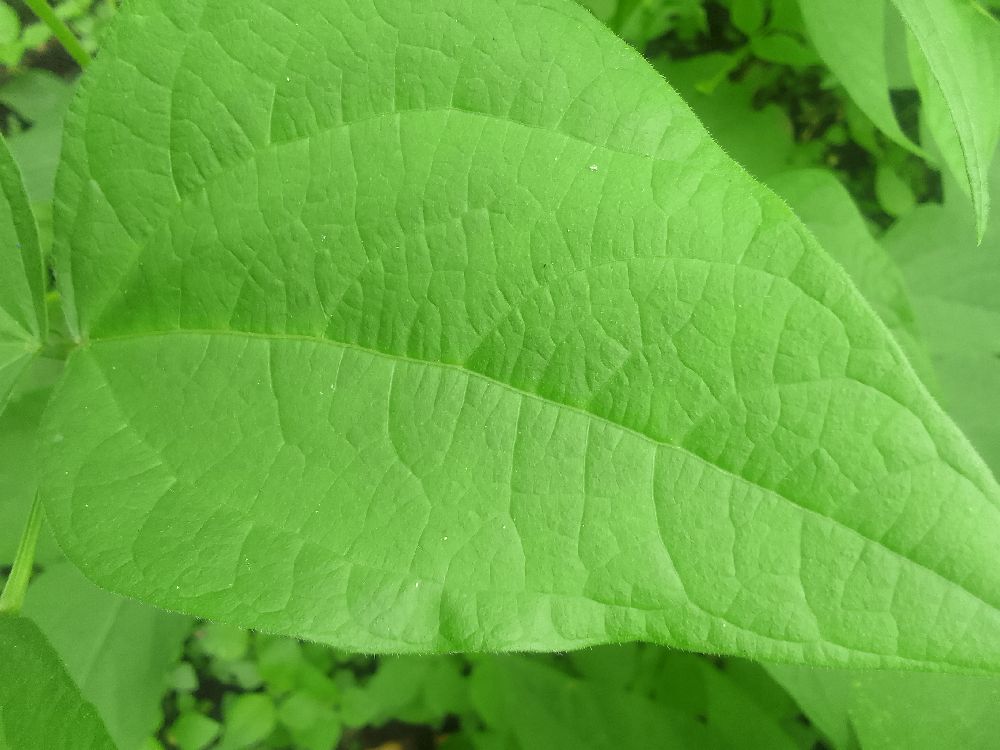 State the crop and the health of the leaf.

common bean, healthy
